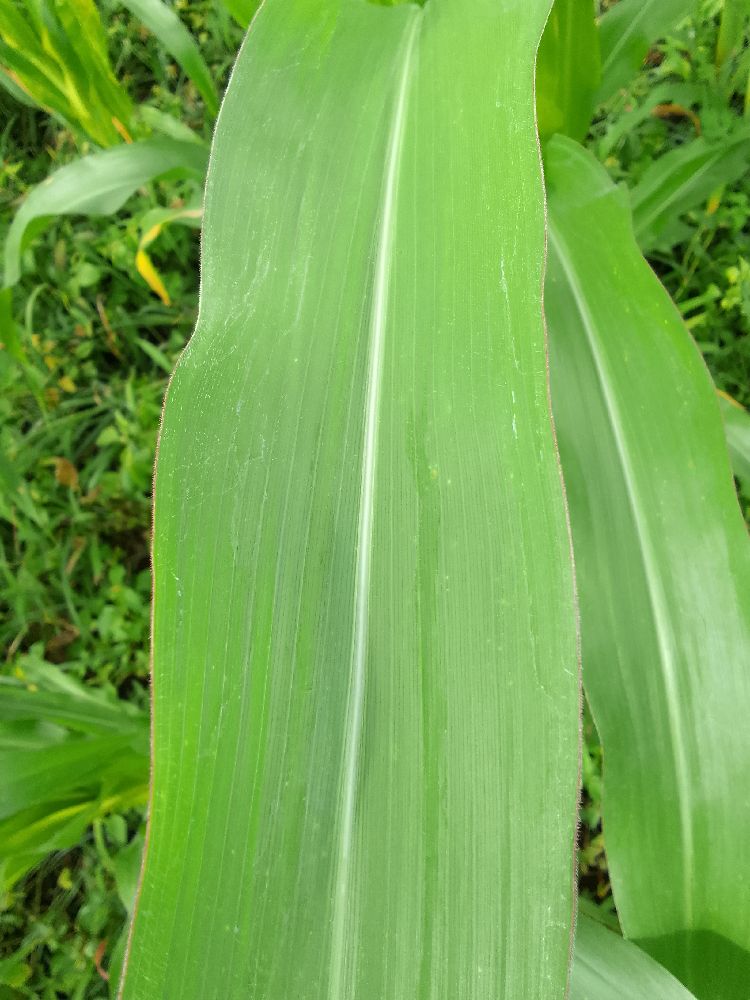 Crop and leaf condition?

maize, healthy
